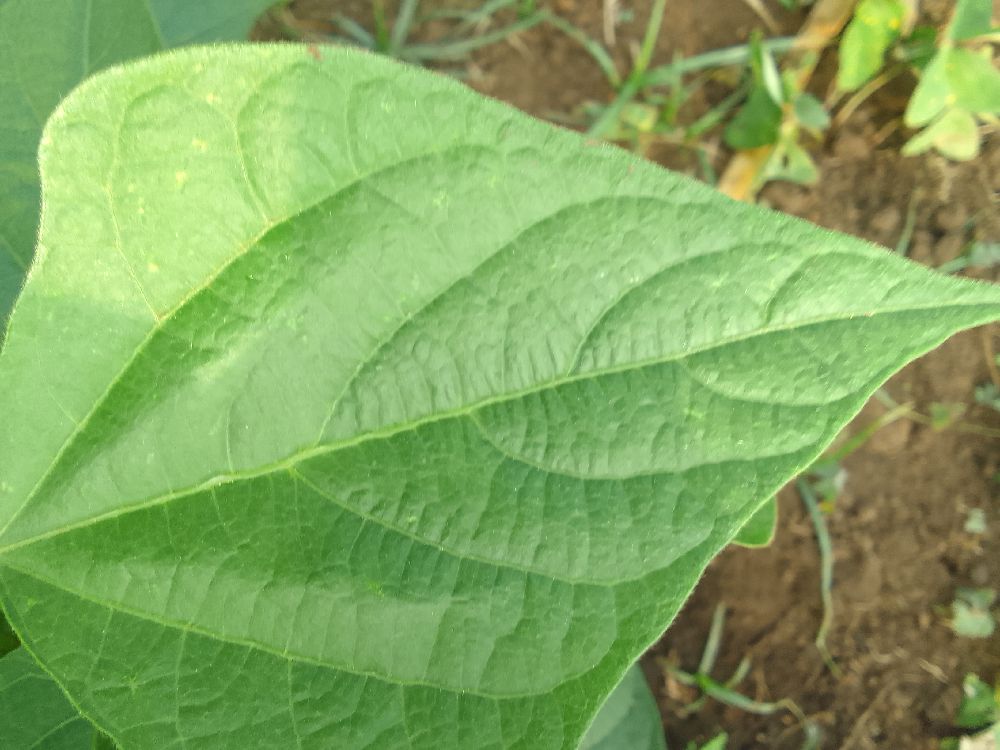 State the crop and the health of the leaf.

common bean, healthy
